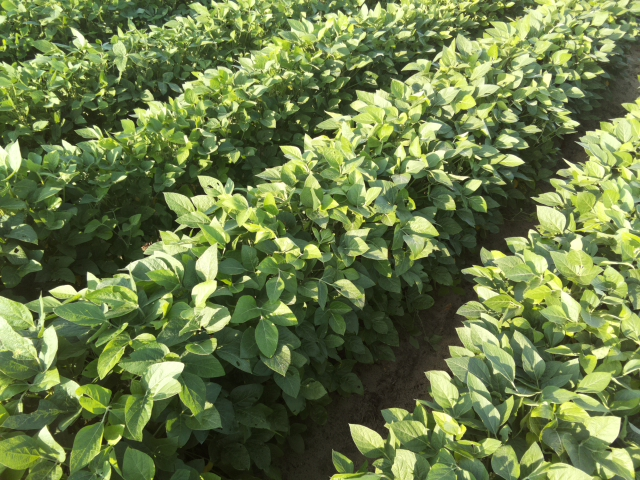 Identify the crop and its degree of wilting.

soybean, leaves with no wilting
